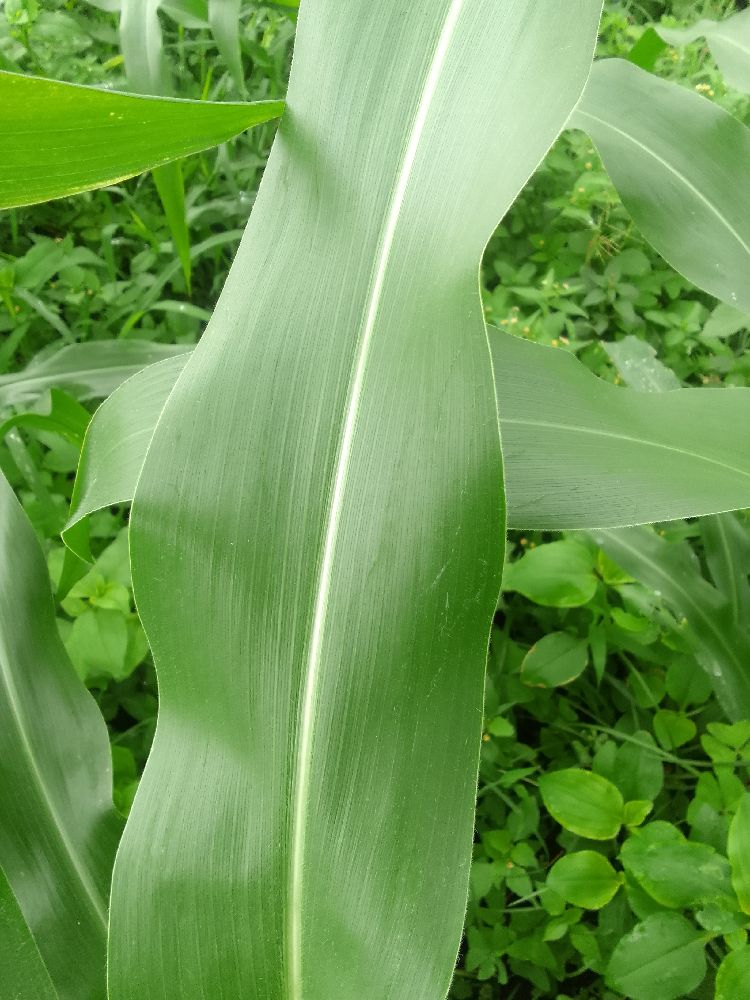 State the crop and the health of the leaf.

maize, healthy
